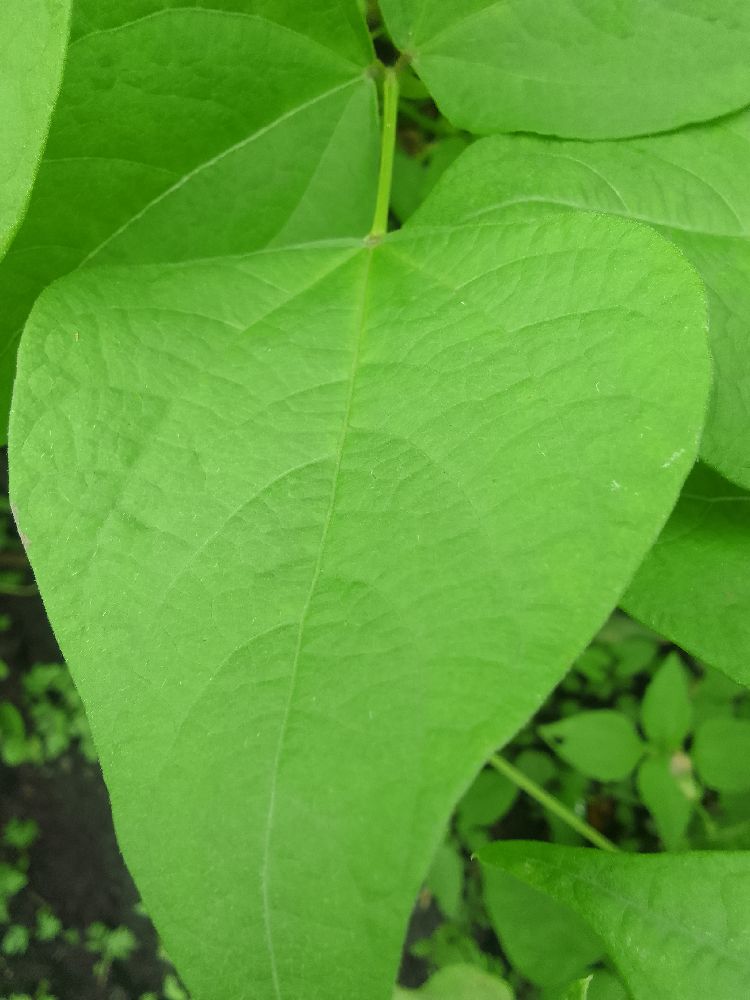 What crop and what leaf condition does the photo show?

common bean, healthy
